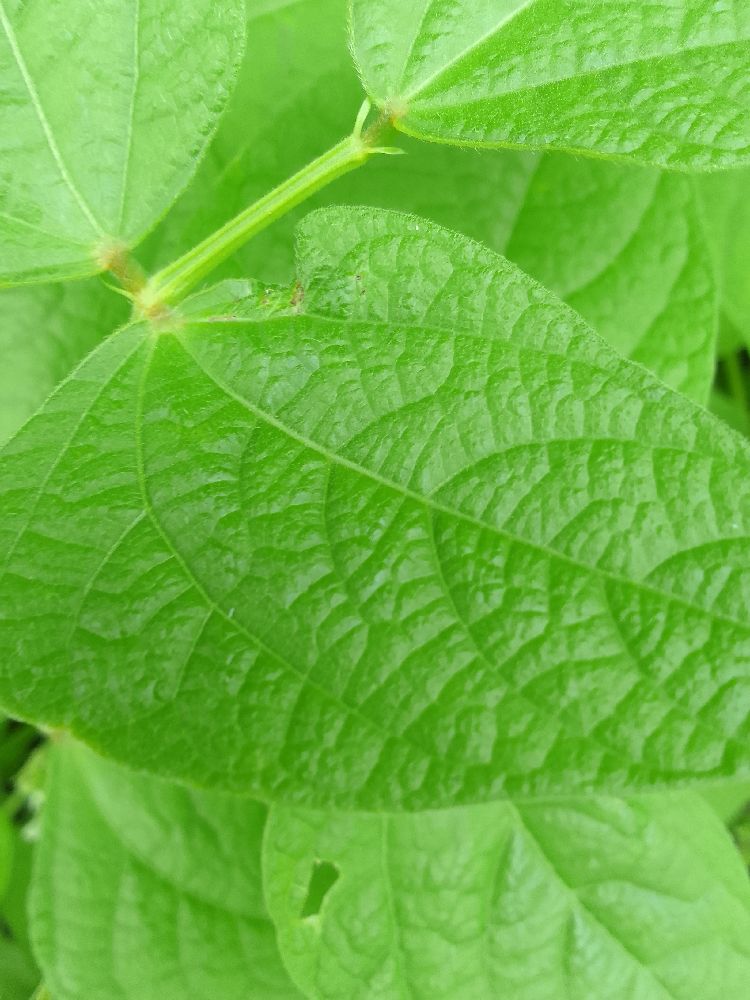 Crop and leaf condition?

common bean, healthy
